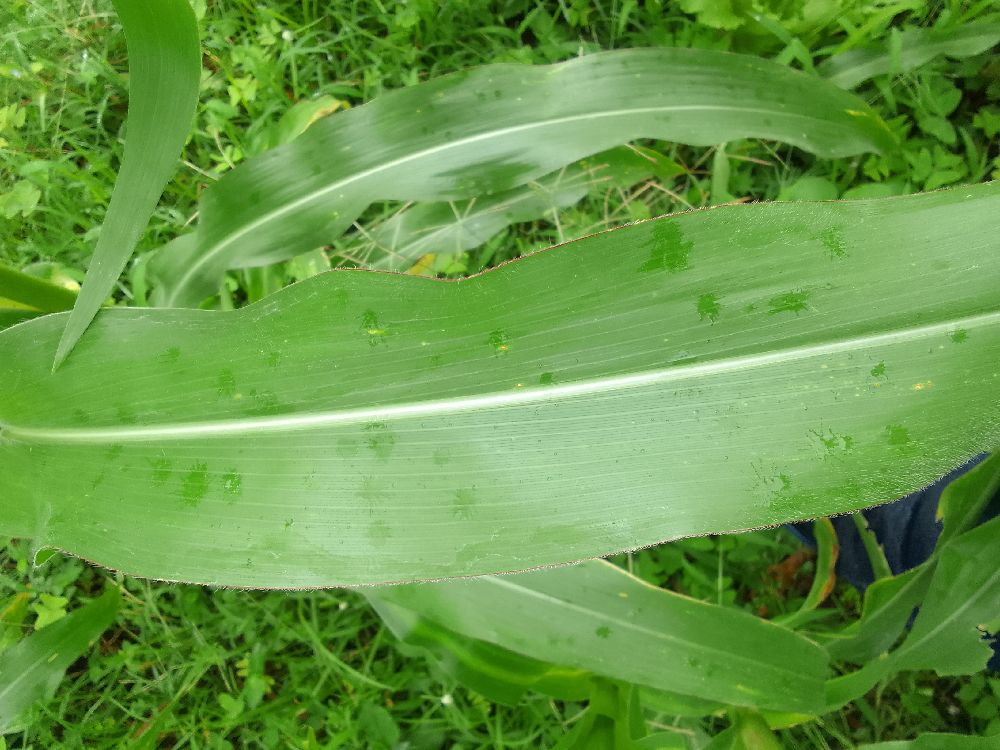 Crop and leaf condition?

maize, healthy
